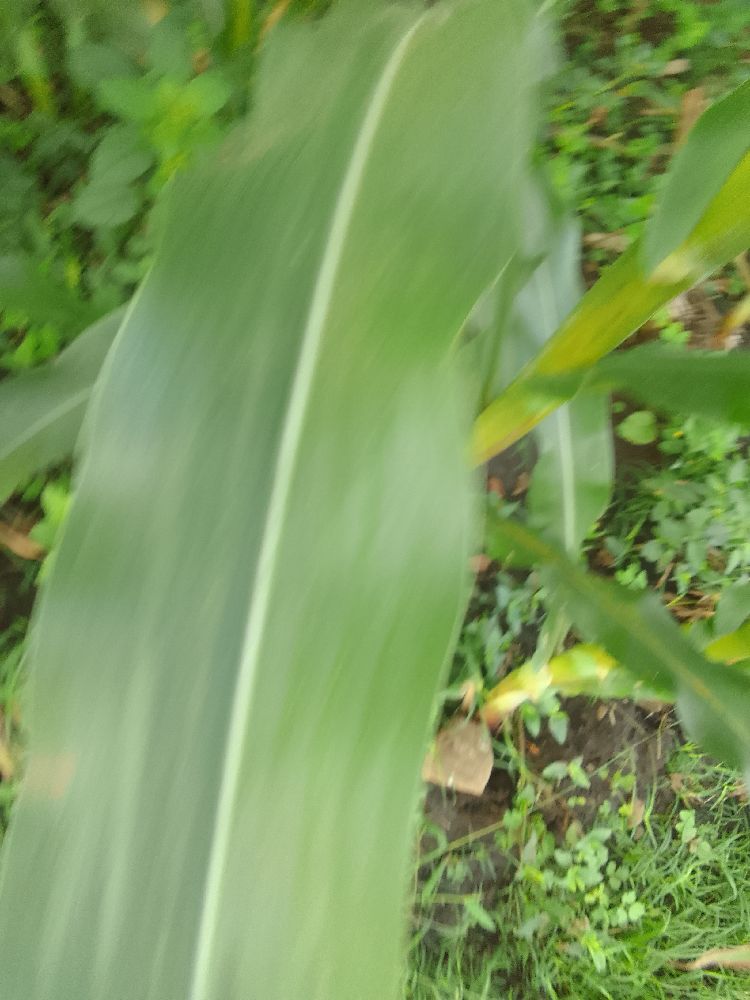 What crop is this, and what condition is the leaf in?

maize, healthy
